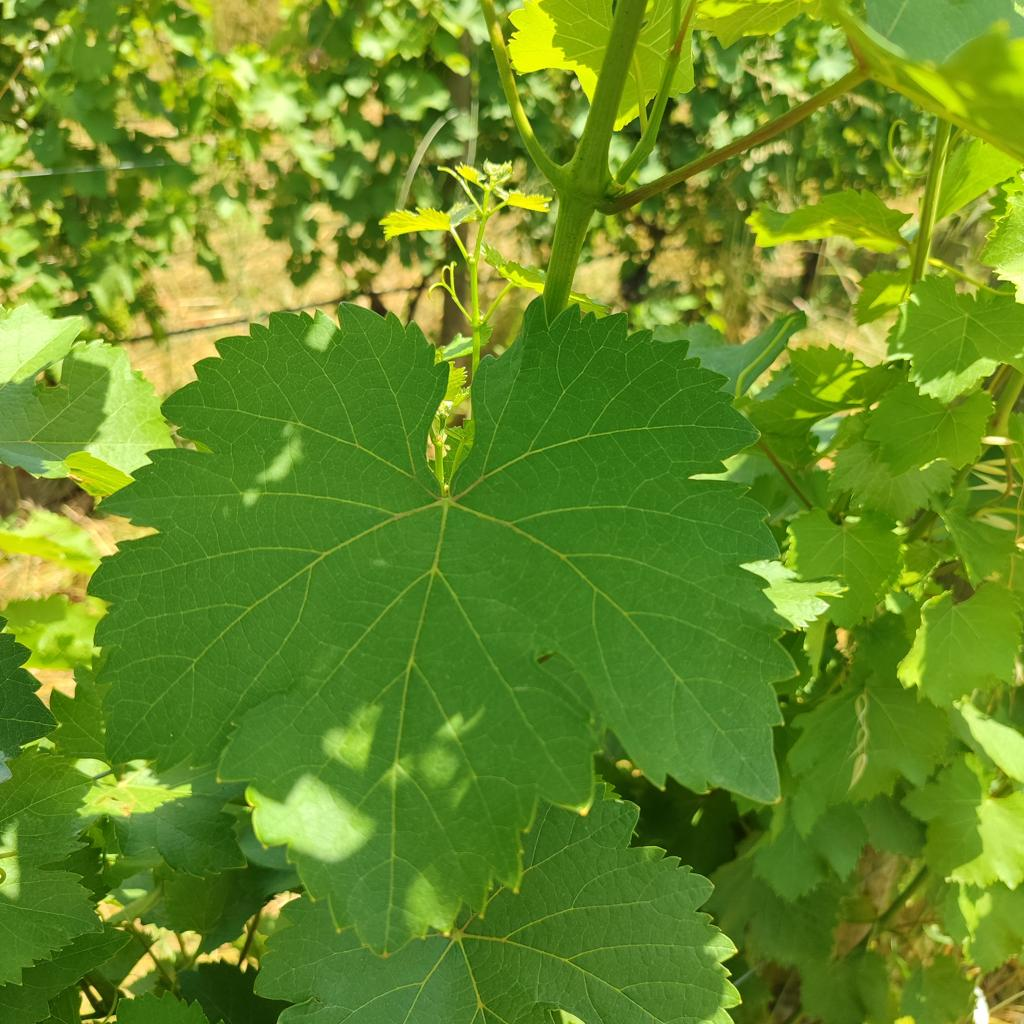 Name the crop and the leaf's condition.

grapevine, healthy
